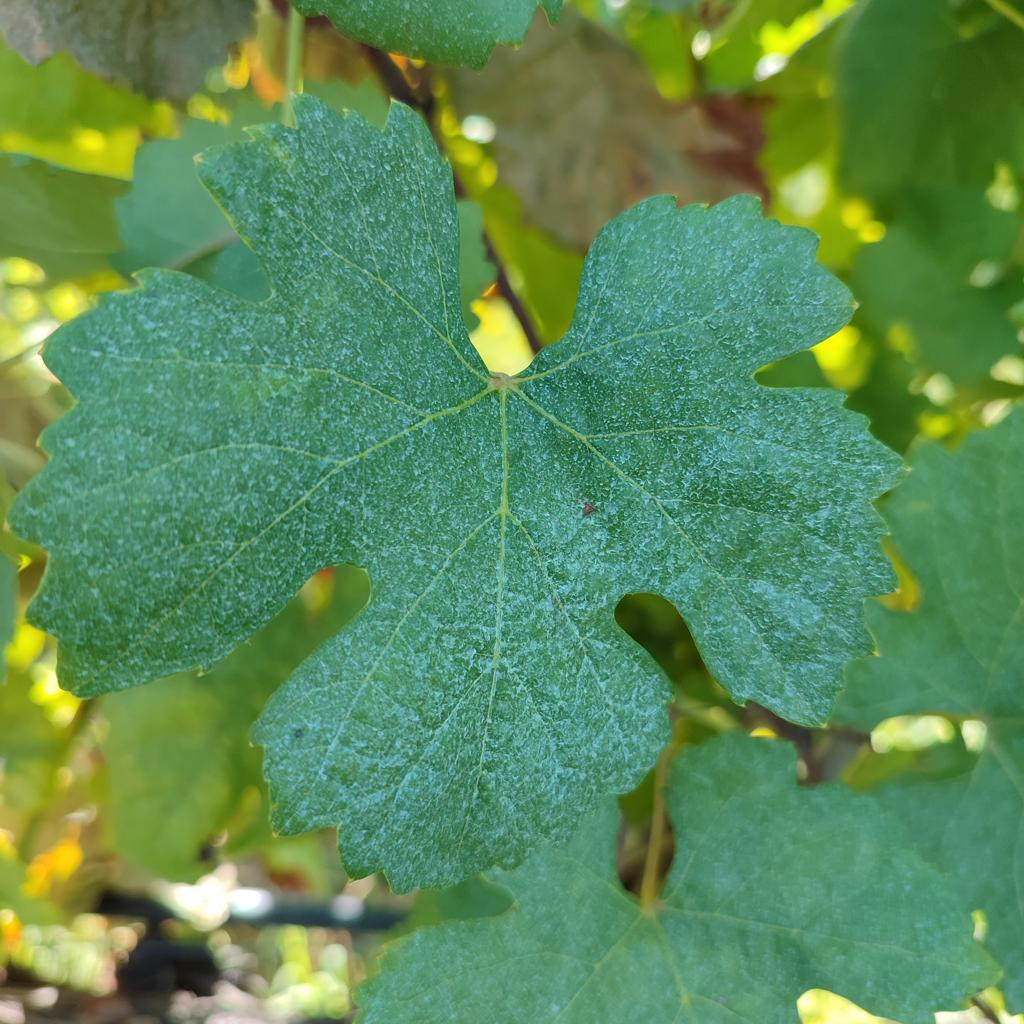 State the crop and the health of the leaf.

grapevine, healthy
